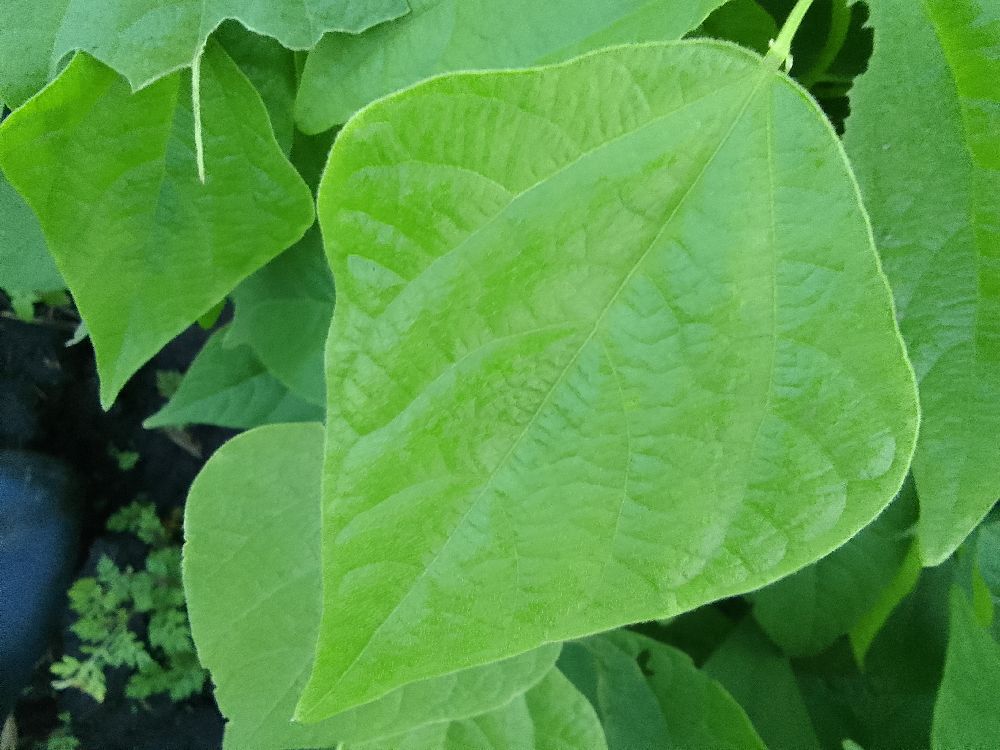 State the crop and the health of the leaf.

common bean, healthy
